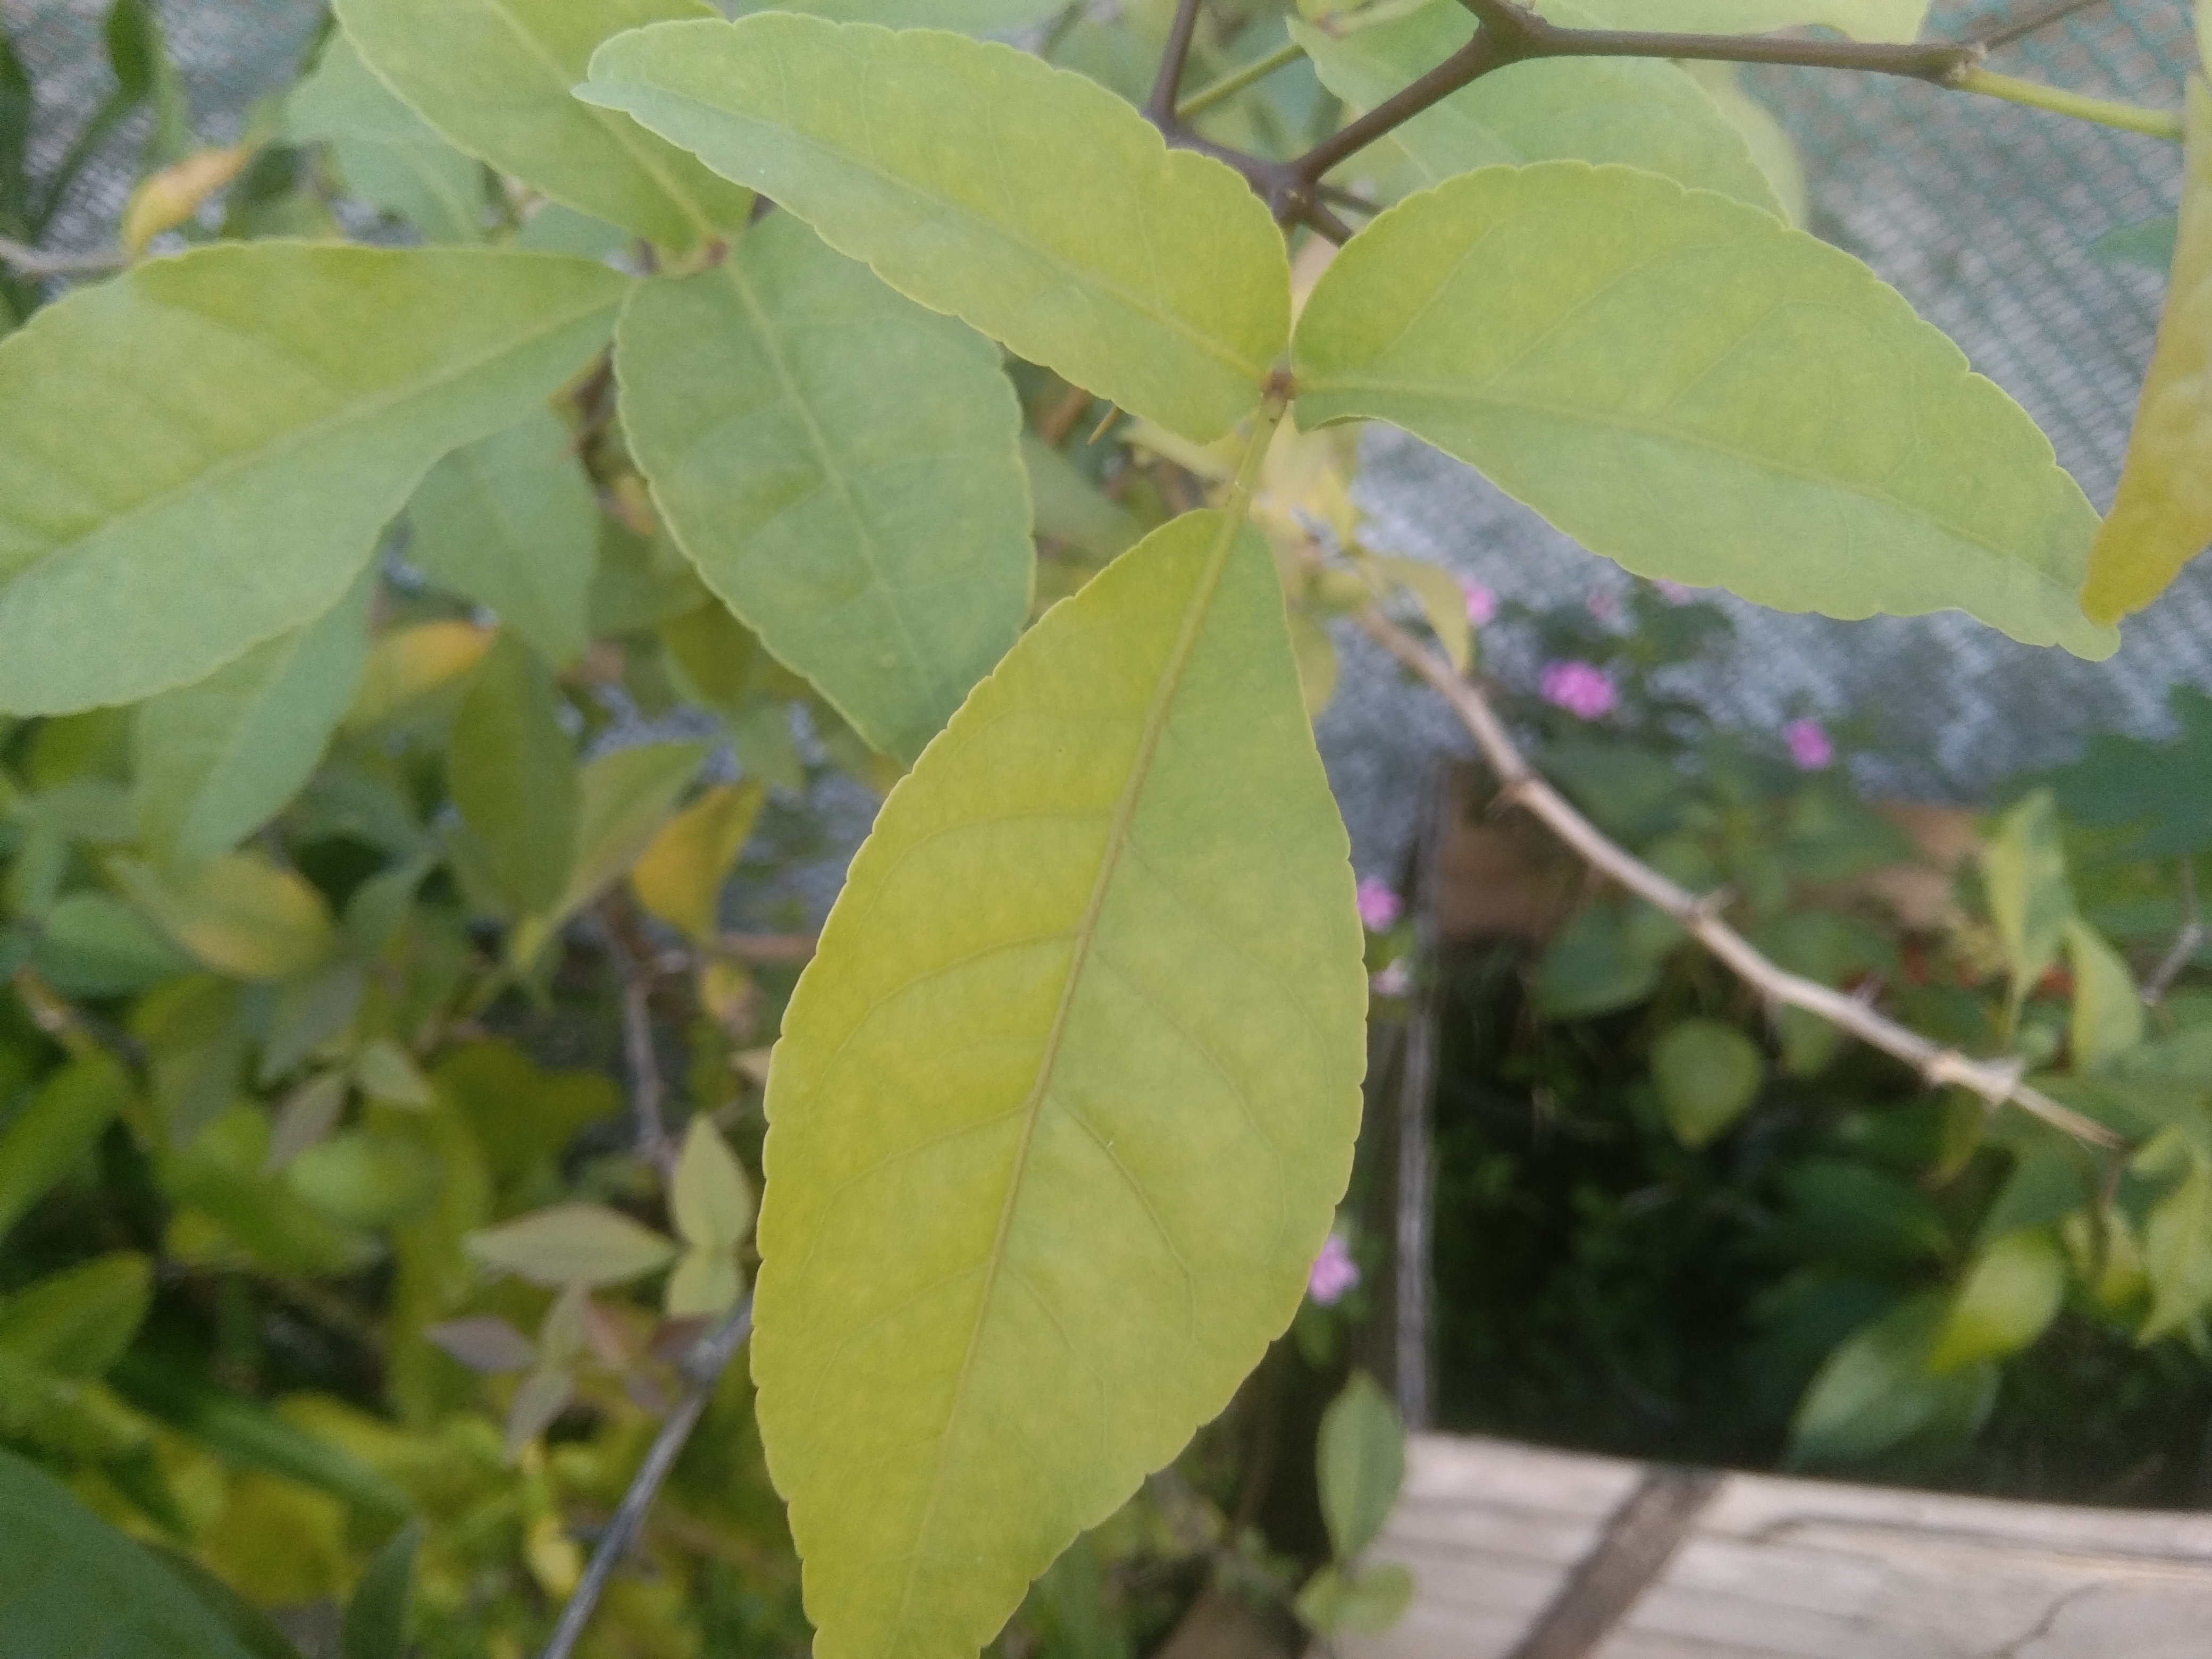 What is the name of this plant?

wood apple
